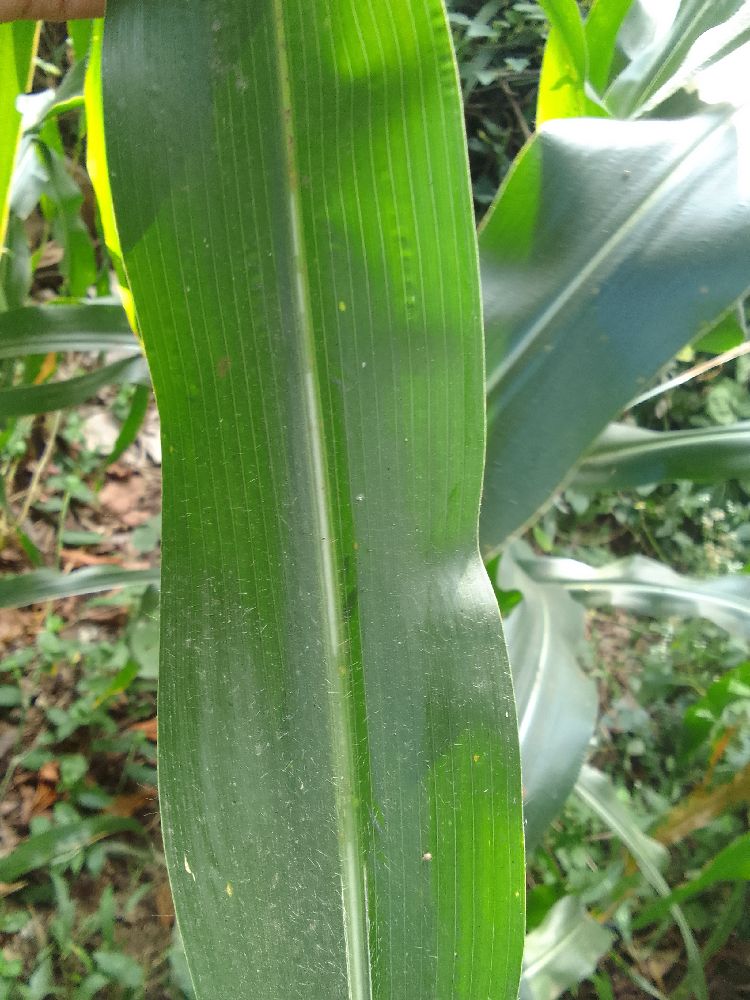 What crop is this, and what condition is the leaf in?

maize, healthy
